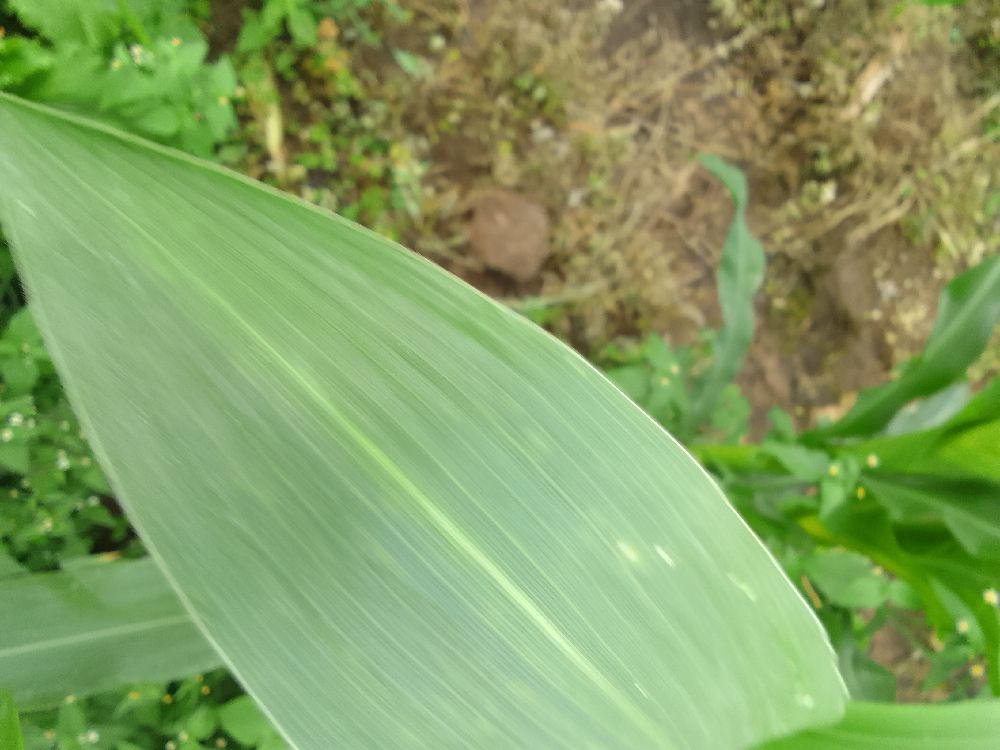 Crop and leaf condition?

maize, healthy
